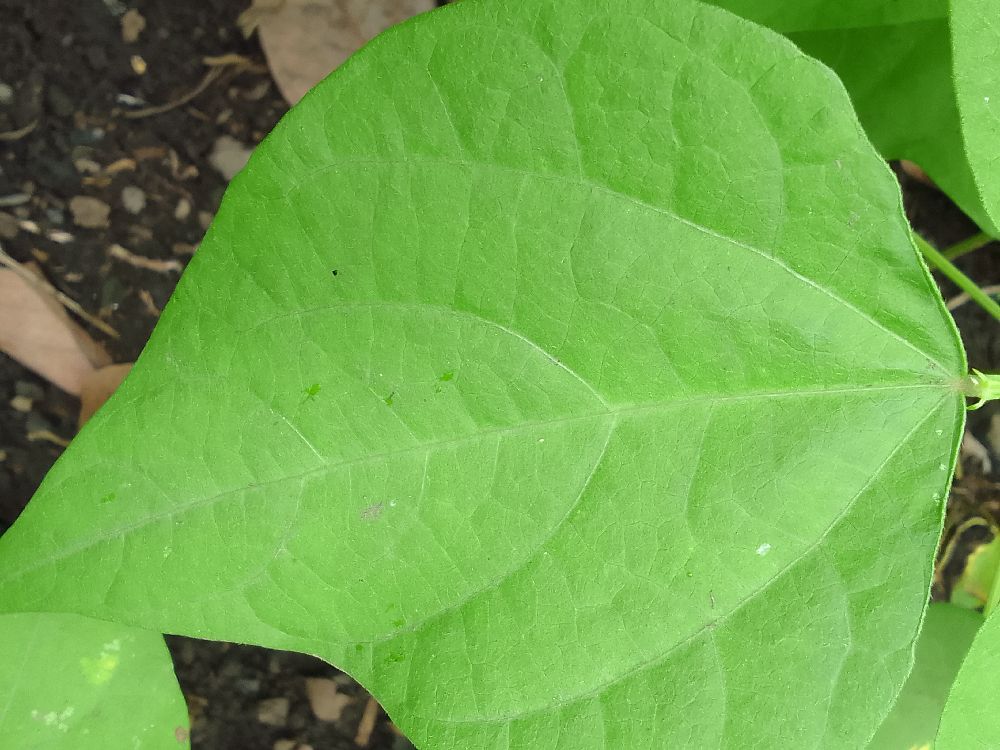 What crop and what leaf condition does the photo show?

common bean, healthy
